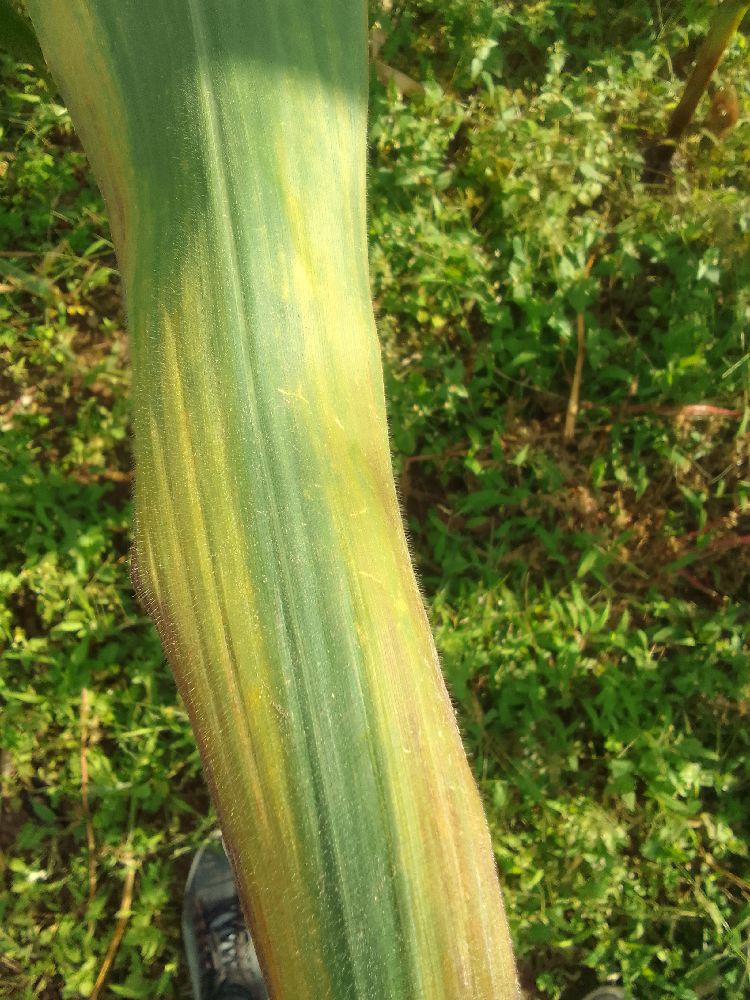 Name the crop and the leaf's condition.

maize, maize lethal necrosis
